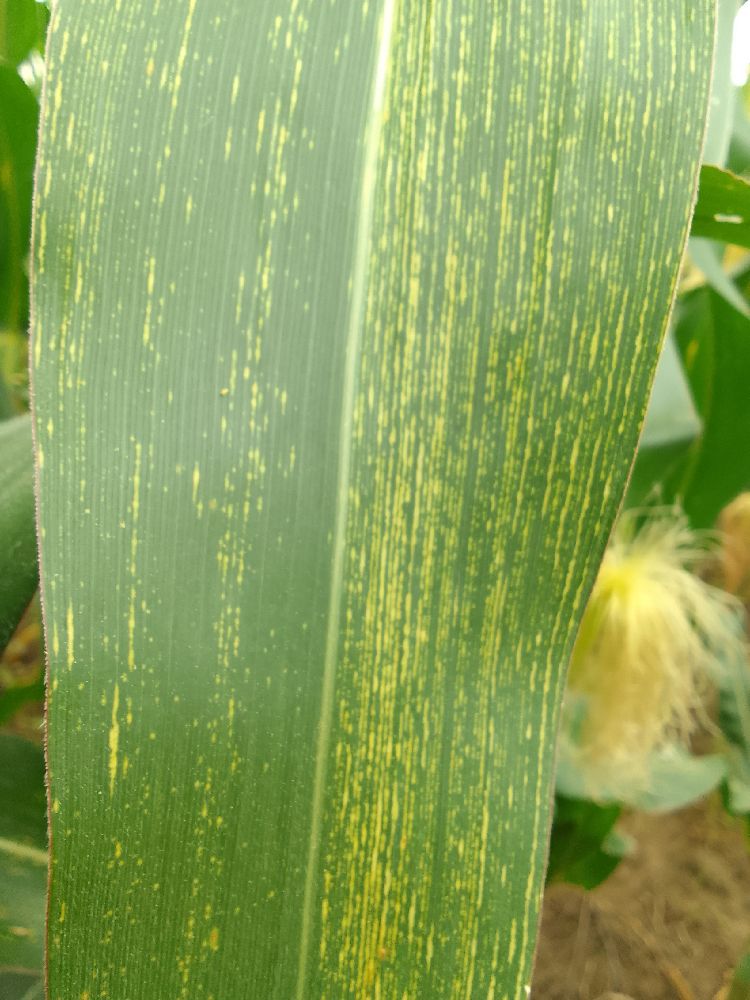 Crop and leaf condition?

maize, maize streak virus
